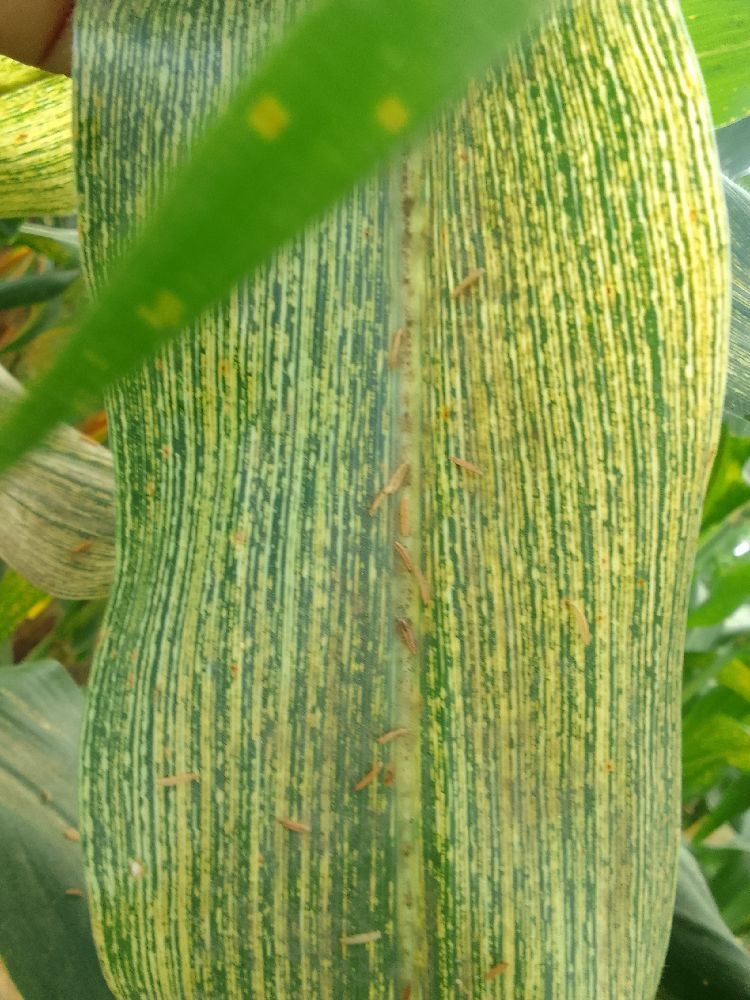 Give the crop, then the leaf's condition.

maize, maize streak virus
